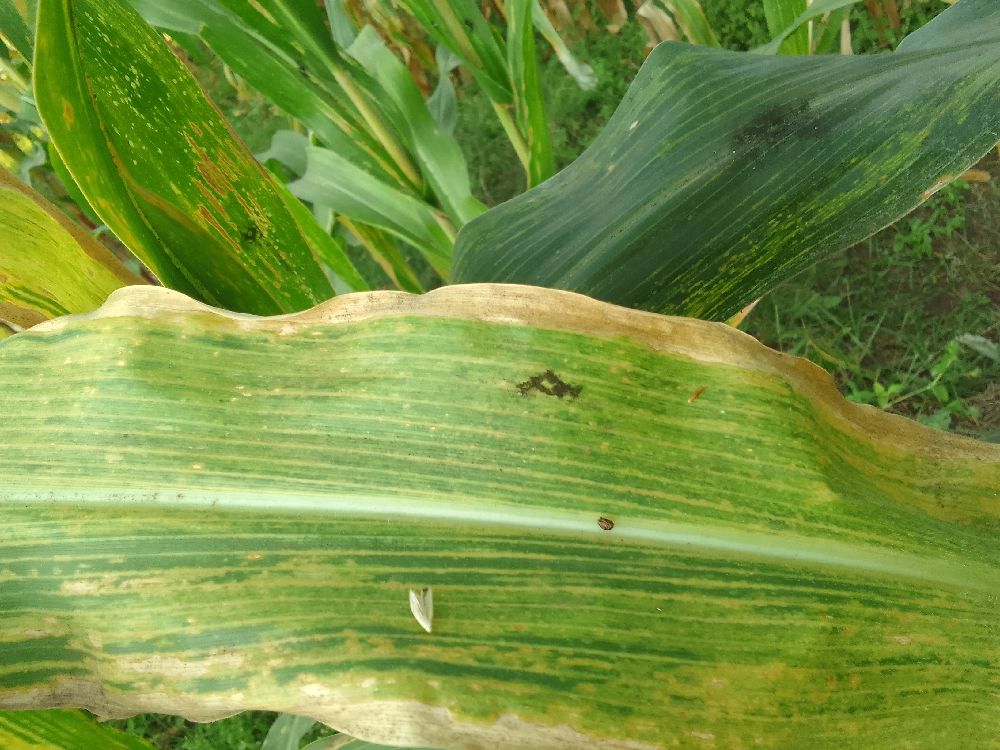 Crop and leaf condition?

maize, maize lethal necrosis
